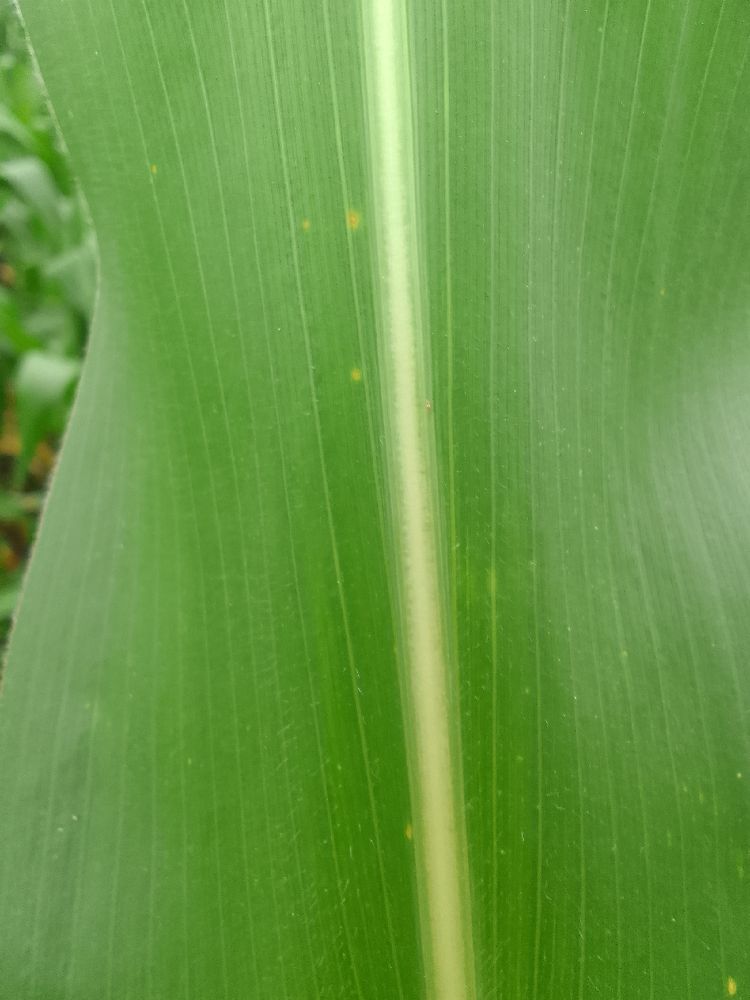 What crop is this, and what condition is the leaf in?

maize, healthy
